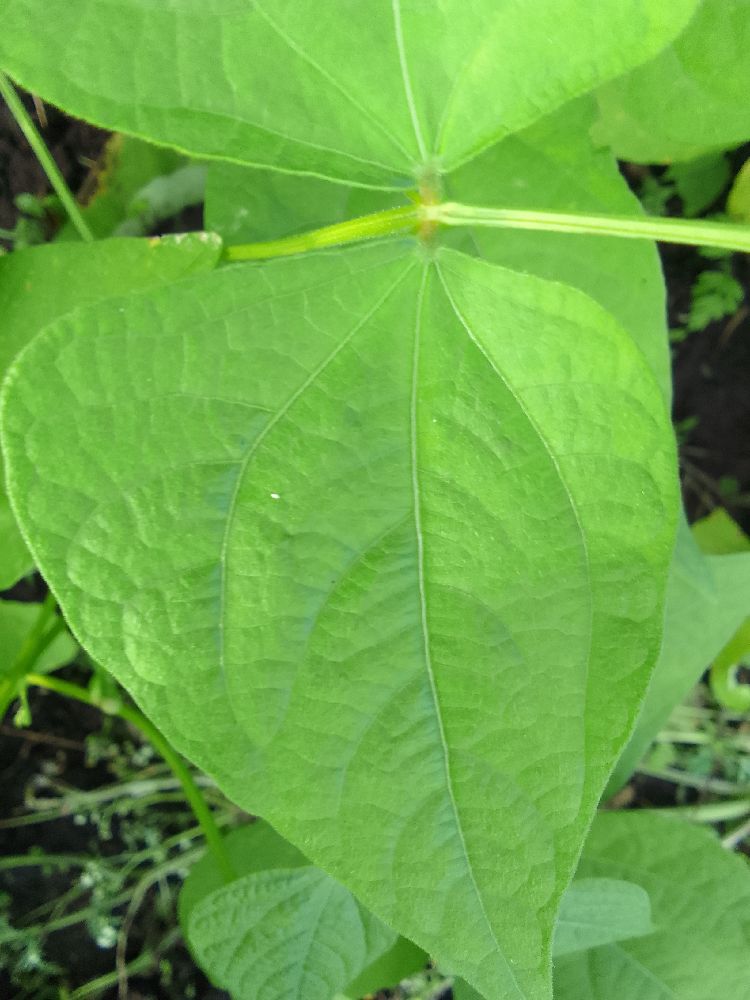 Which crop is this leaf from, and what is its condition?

common bean, healthy
